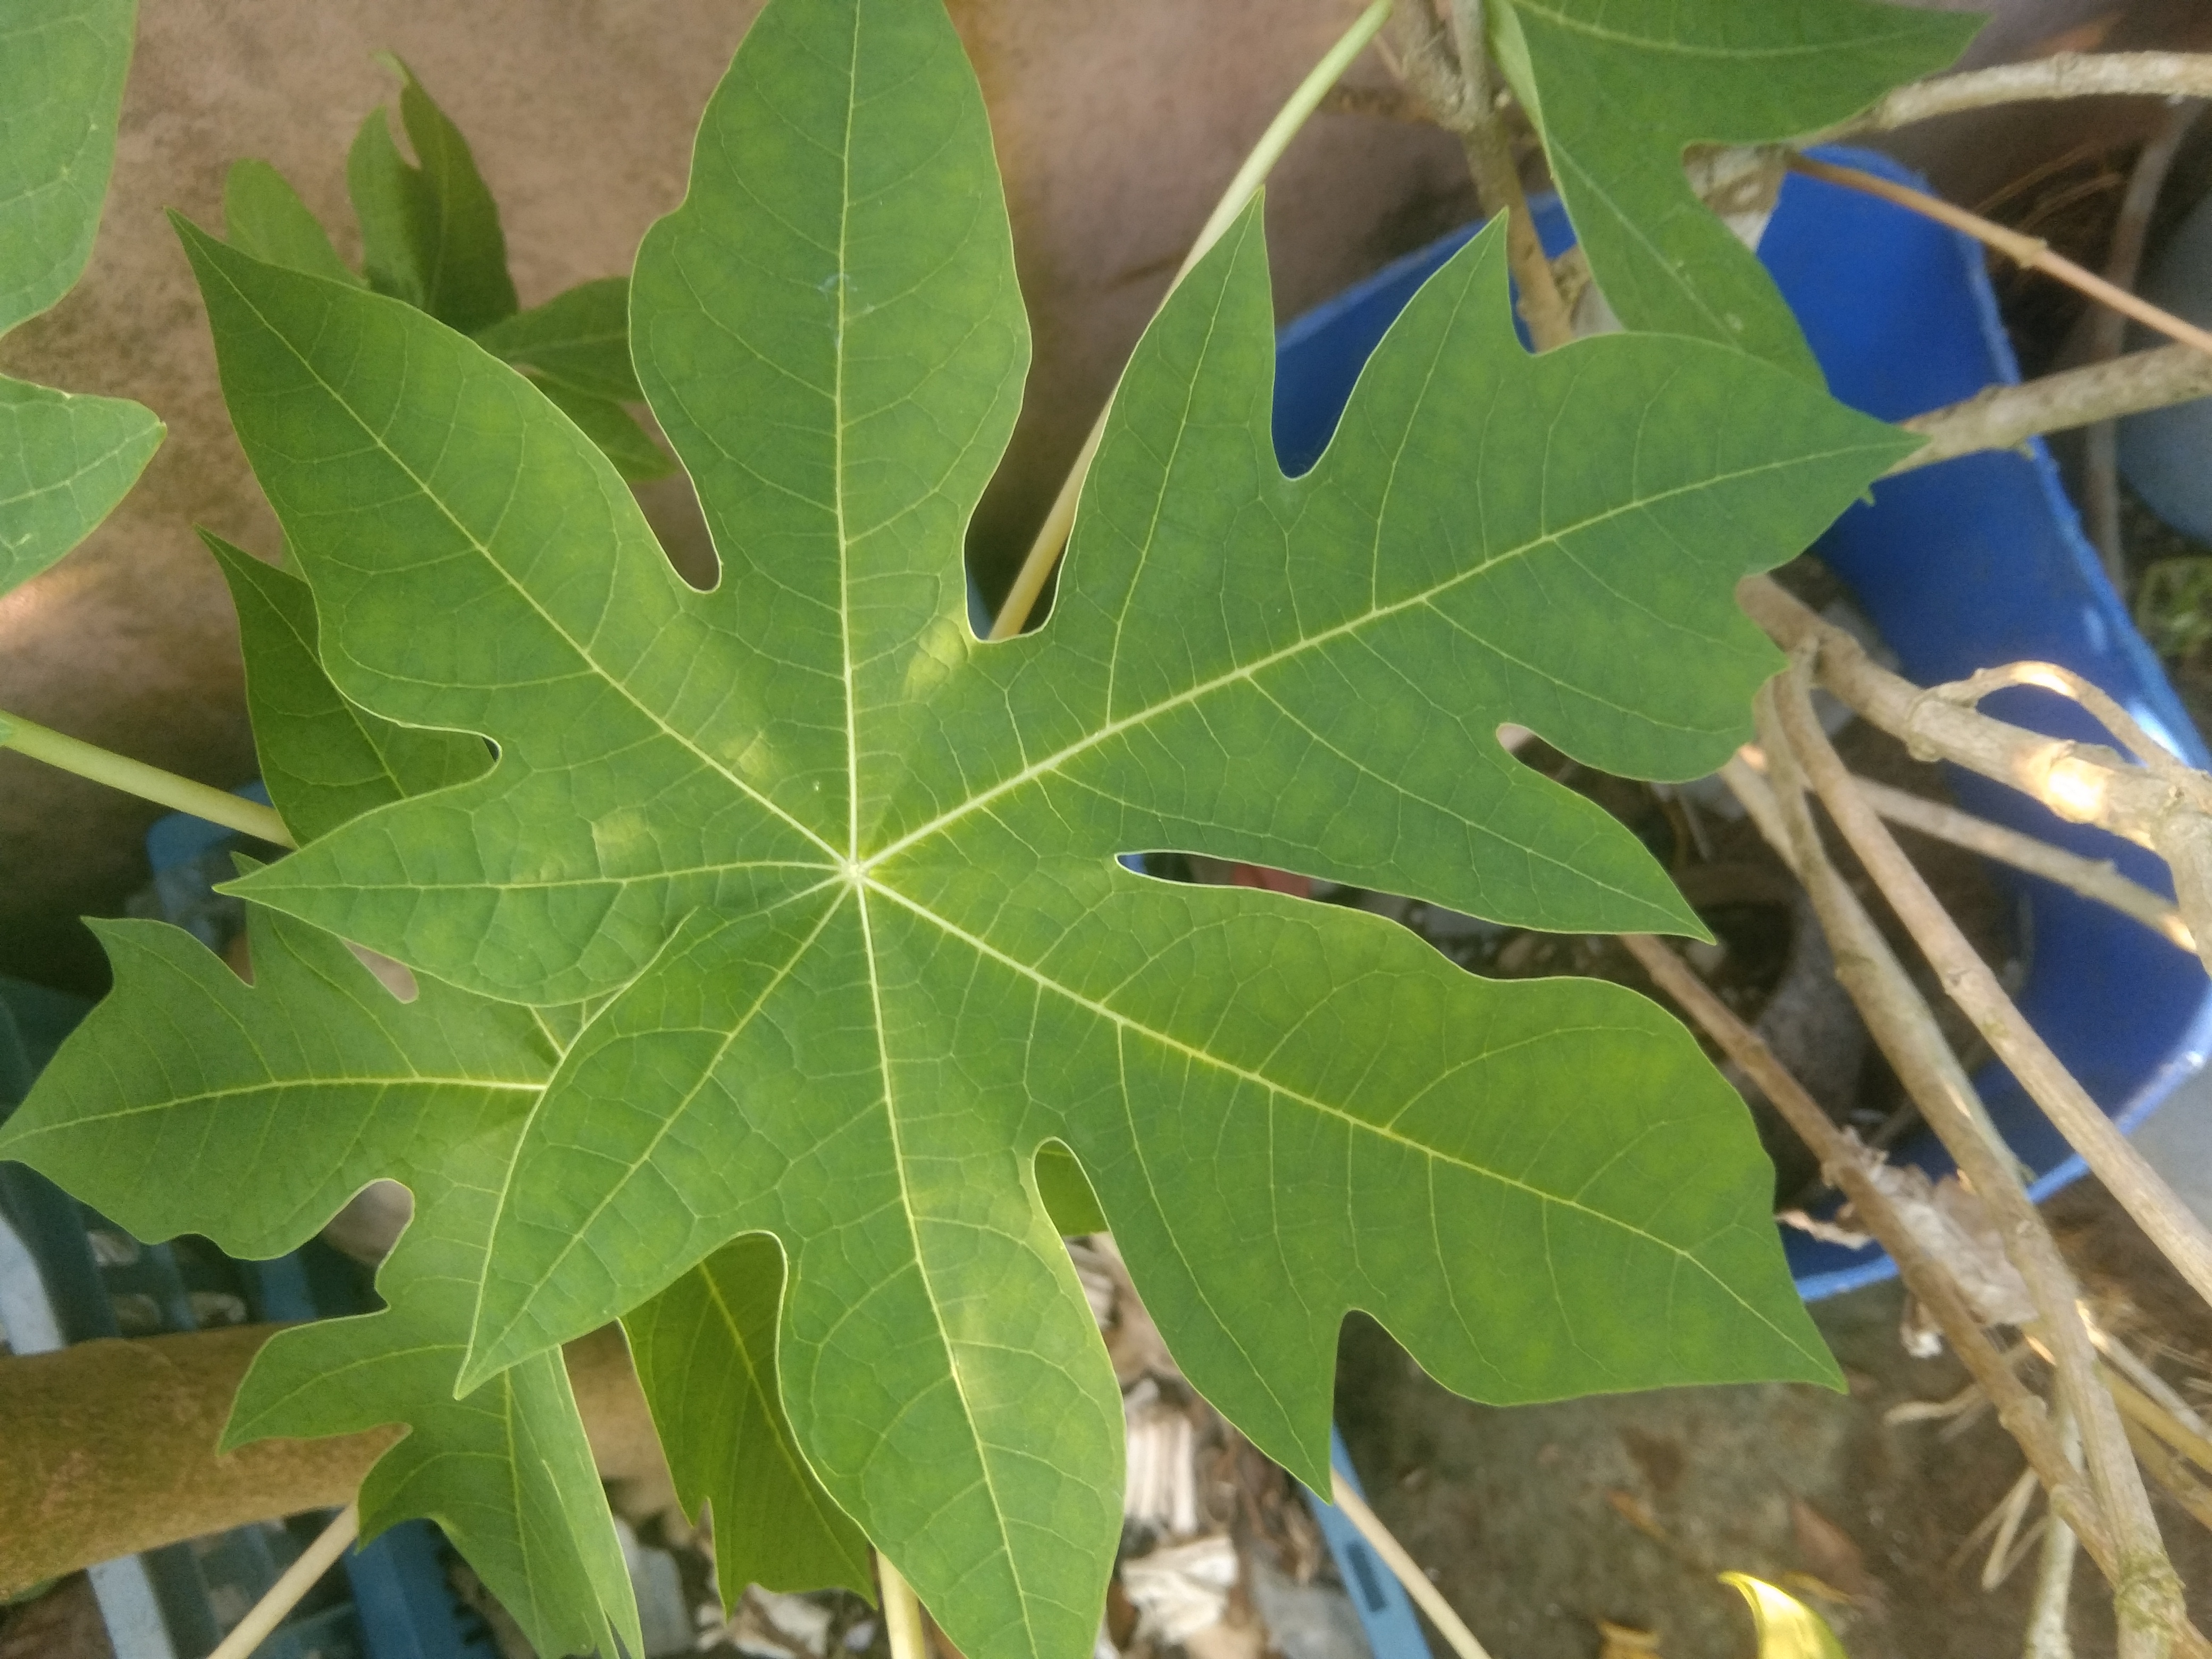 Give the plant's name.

papaya
